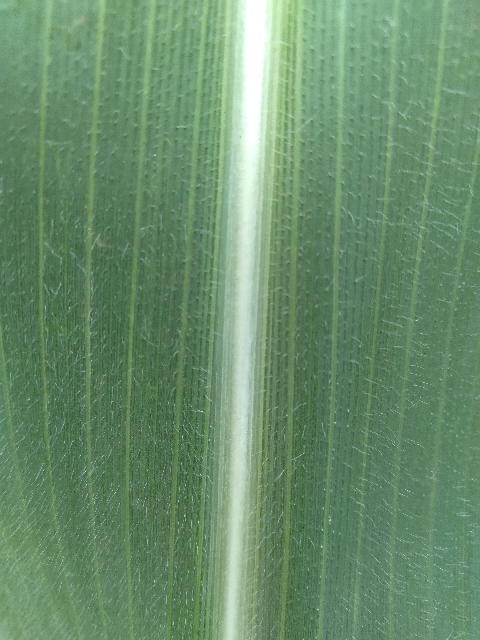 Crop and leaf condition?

maize, healthy
